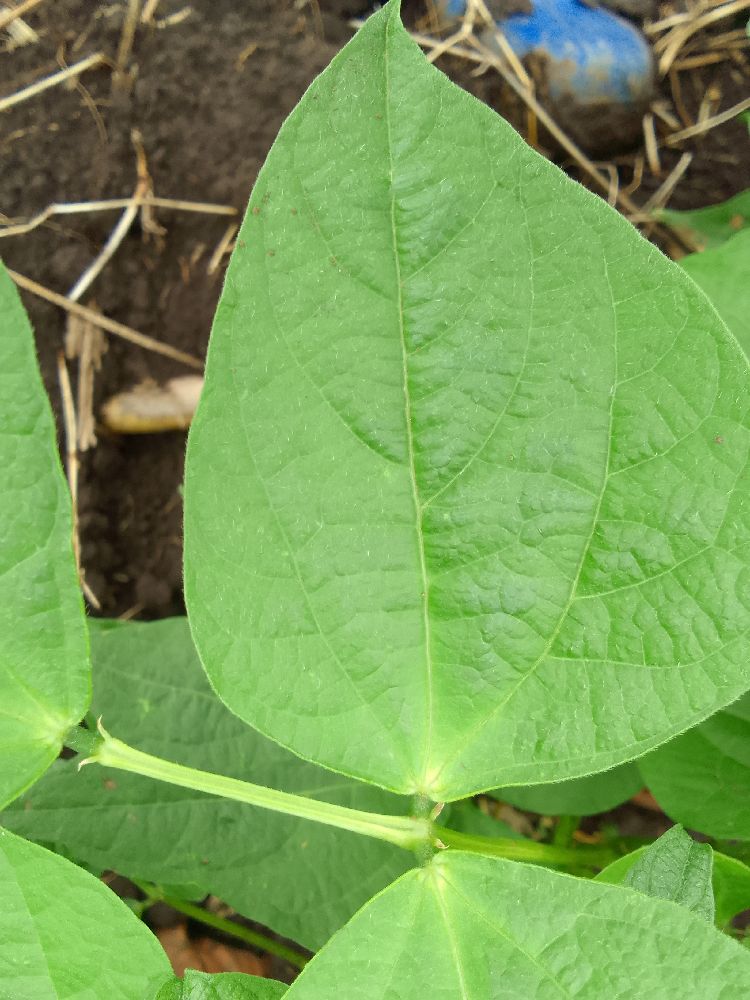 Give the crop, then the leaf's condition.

common bean, healthy
